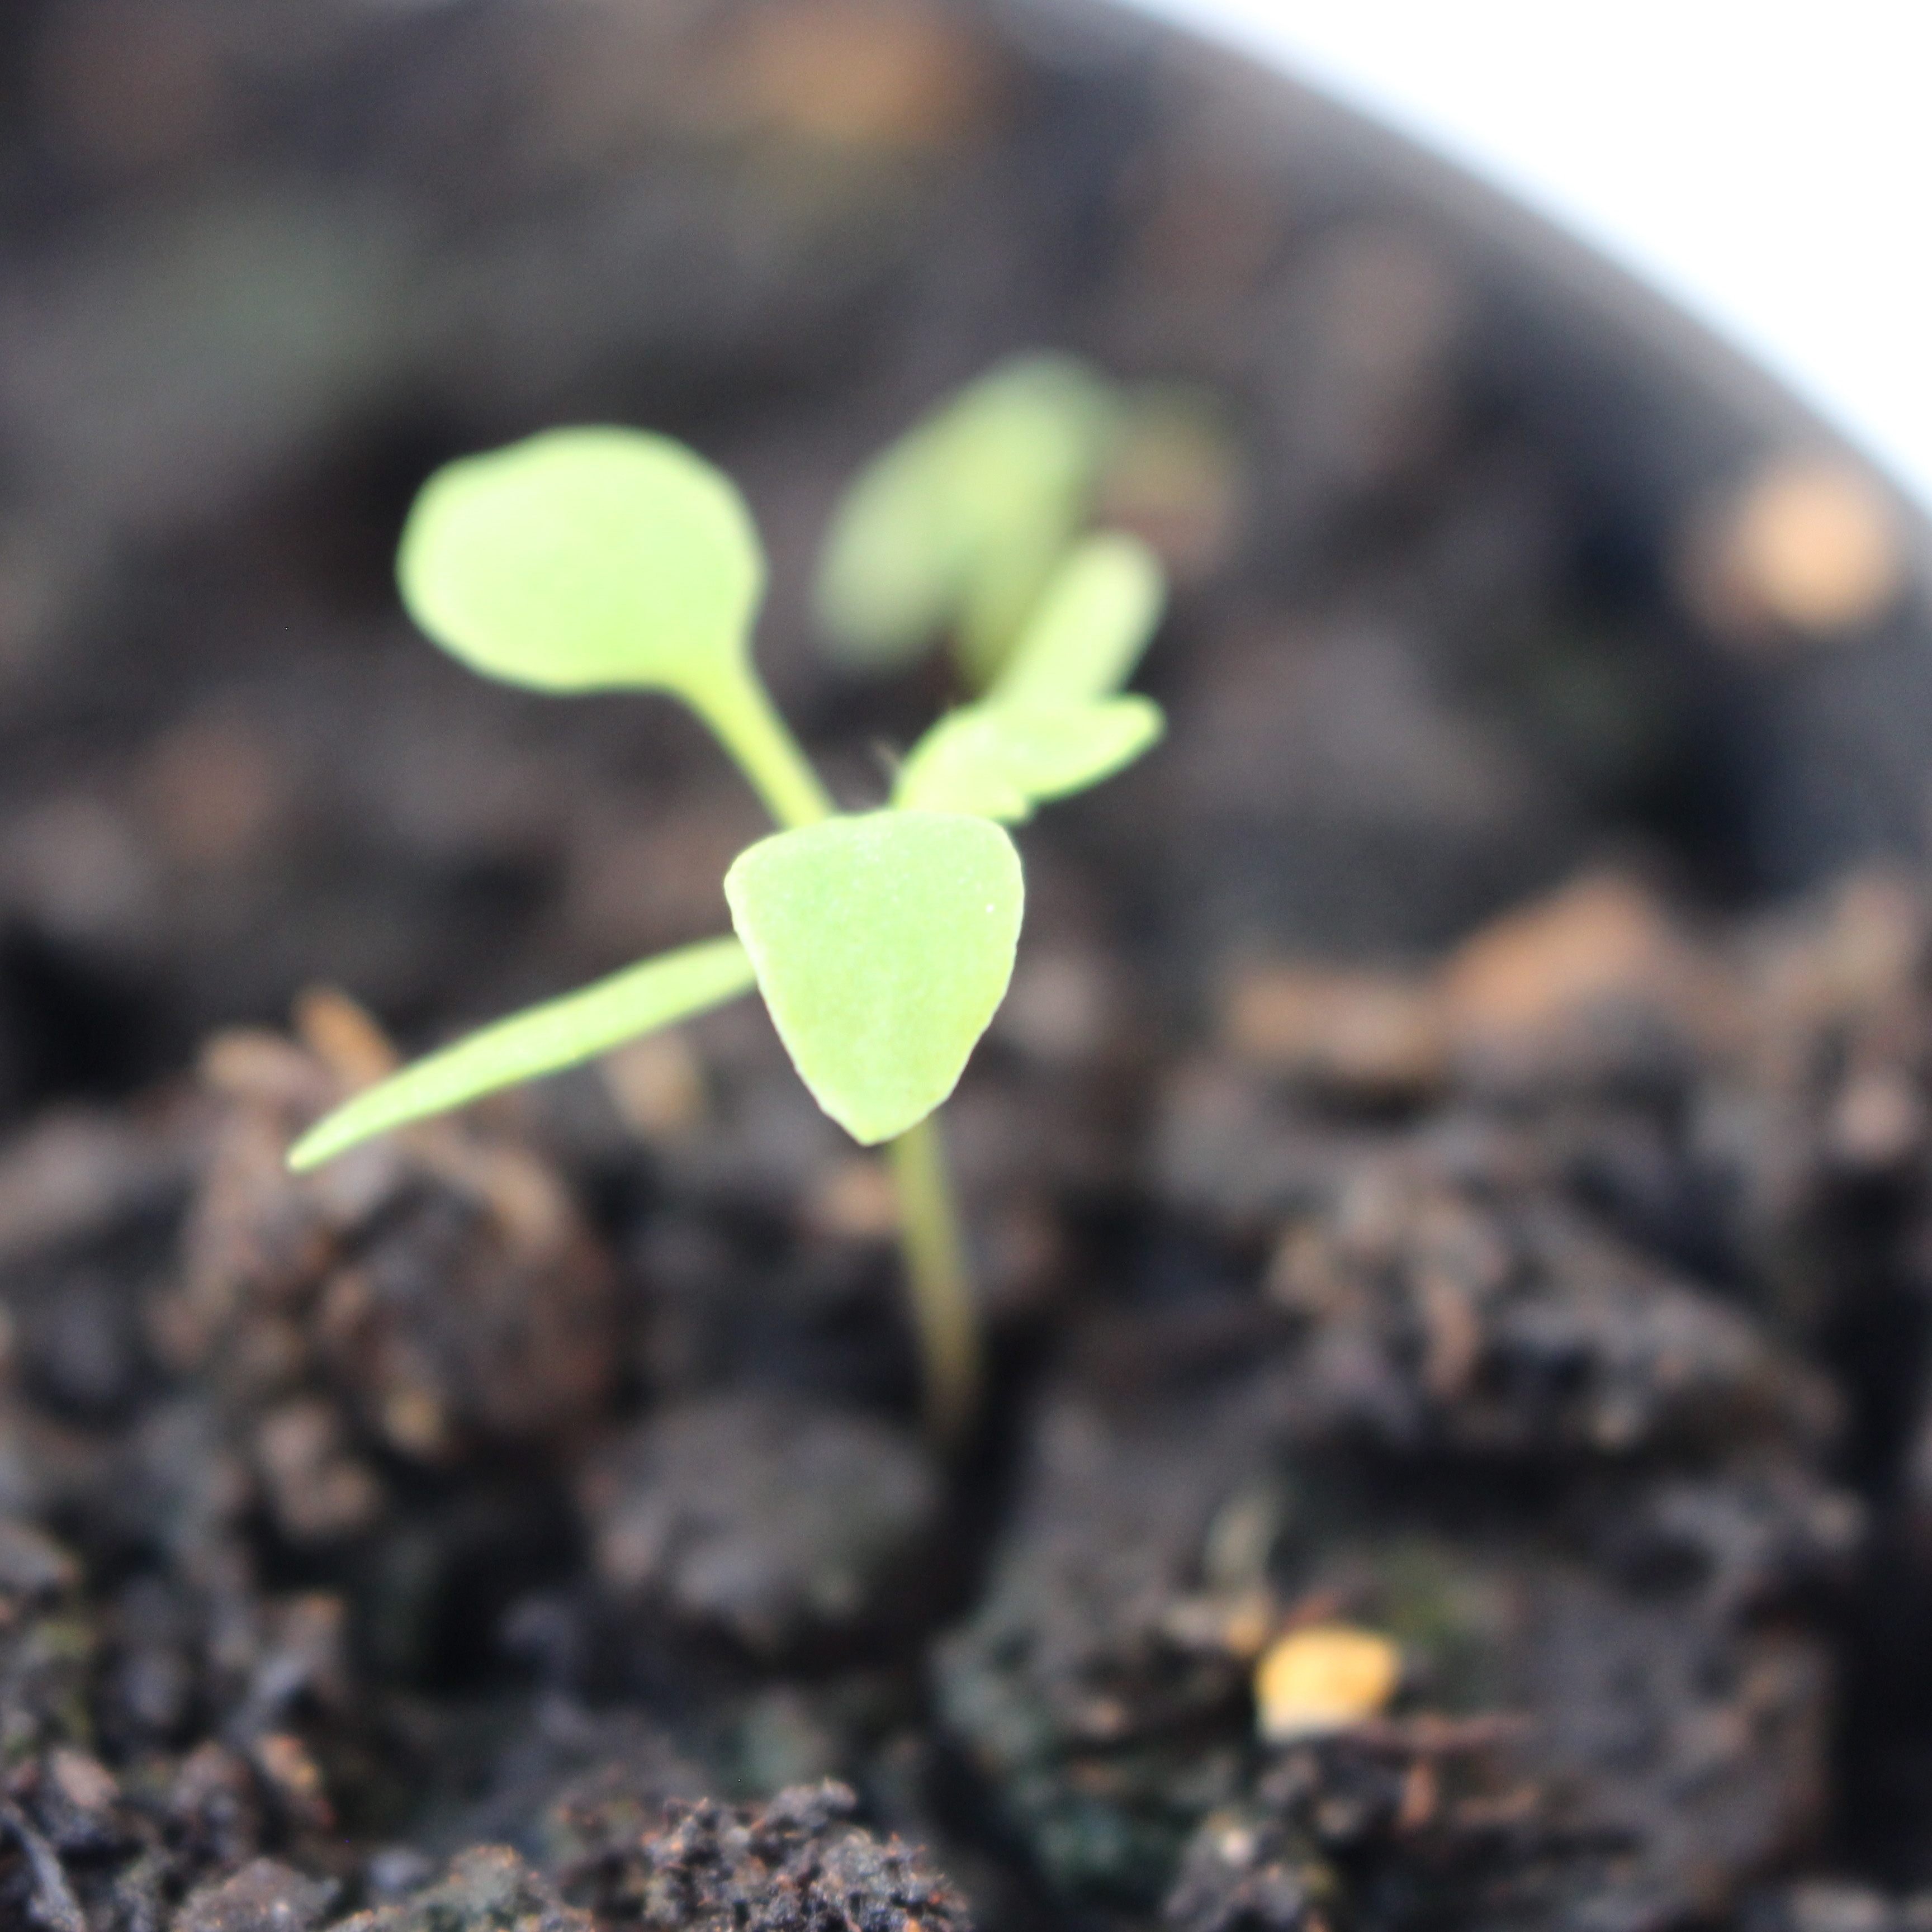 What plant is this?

Papaver rhoeas
